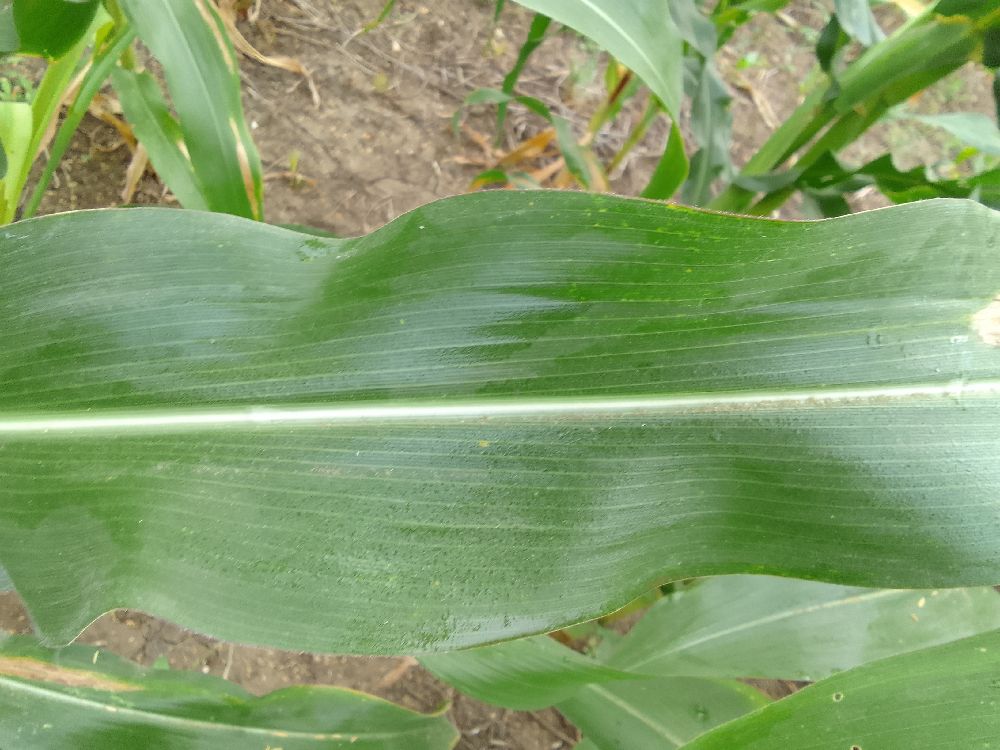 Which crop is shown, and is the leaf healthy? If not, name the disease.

maize, healthy
